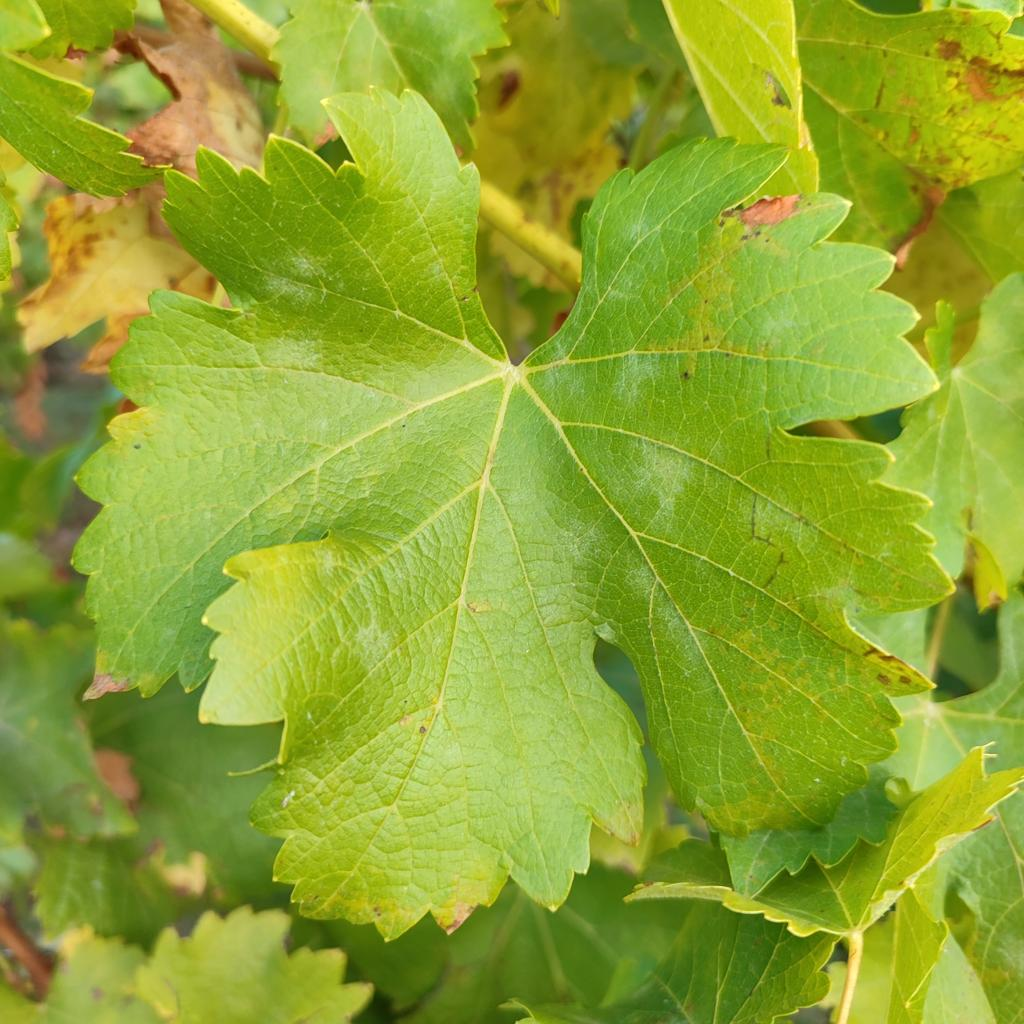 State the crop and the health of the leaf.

grapevine, powdery mildew
